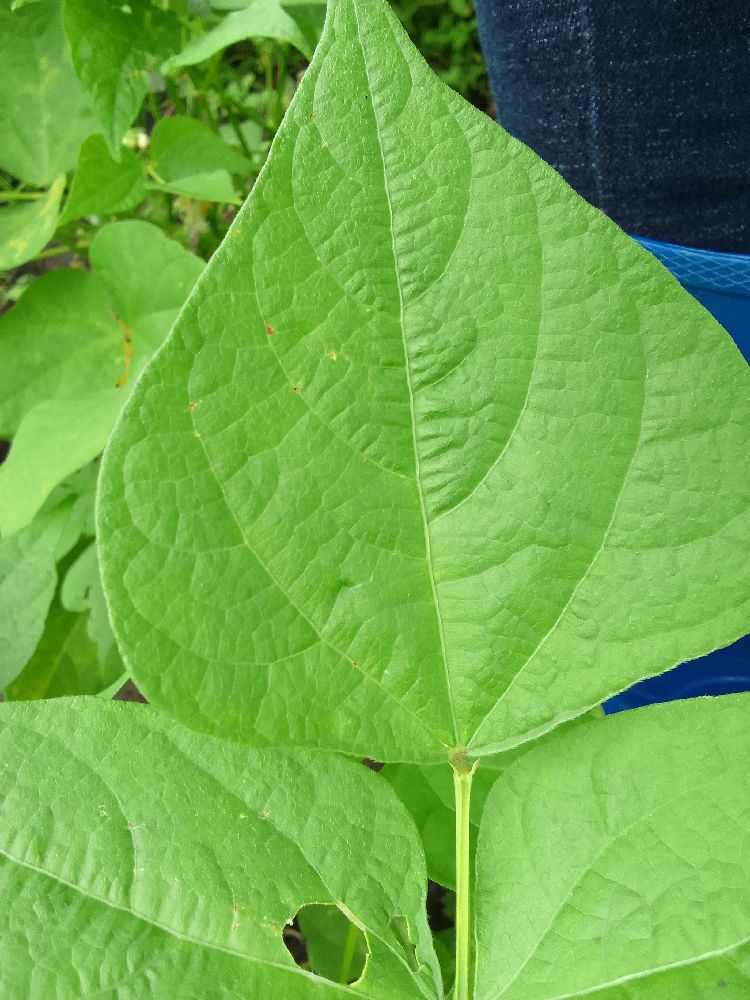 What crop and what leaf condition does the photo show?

common bean, healthy
